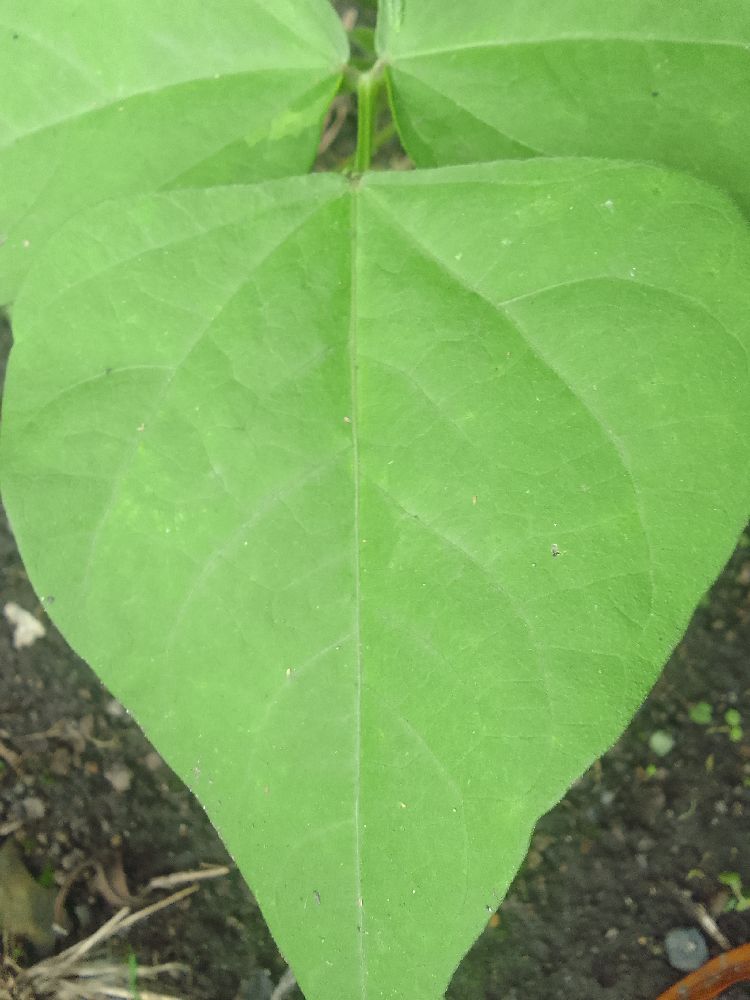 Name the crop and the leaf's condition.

common bean, healthy
